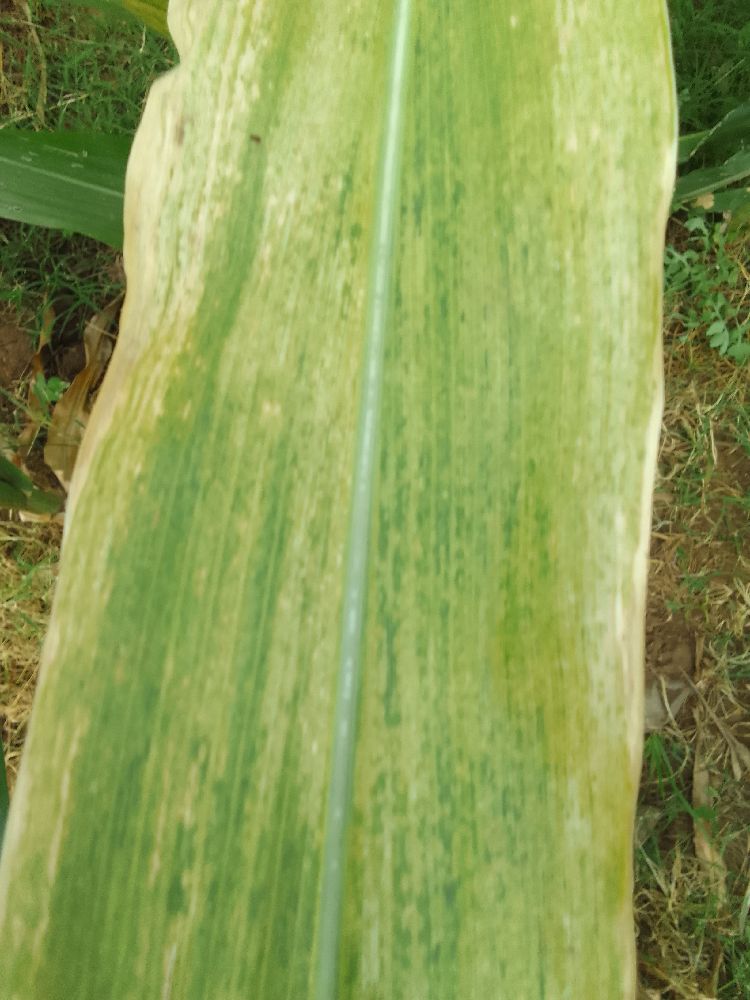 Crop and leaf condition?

maize, maize lethal necrosis
